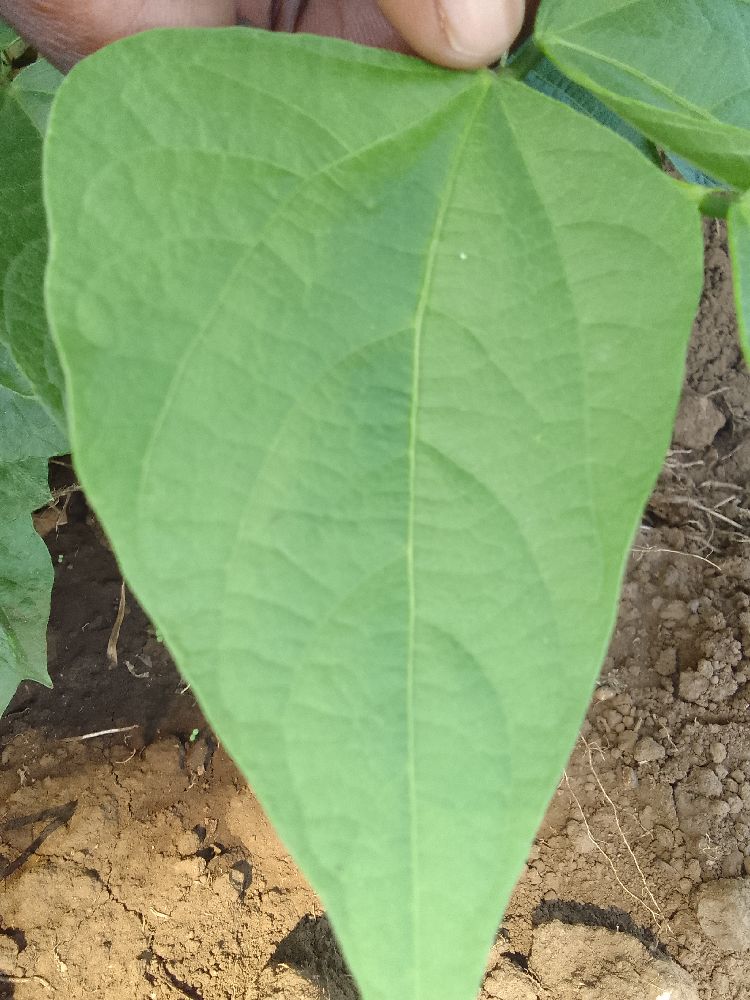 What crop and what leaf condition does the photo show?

common bean, healthy
